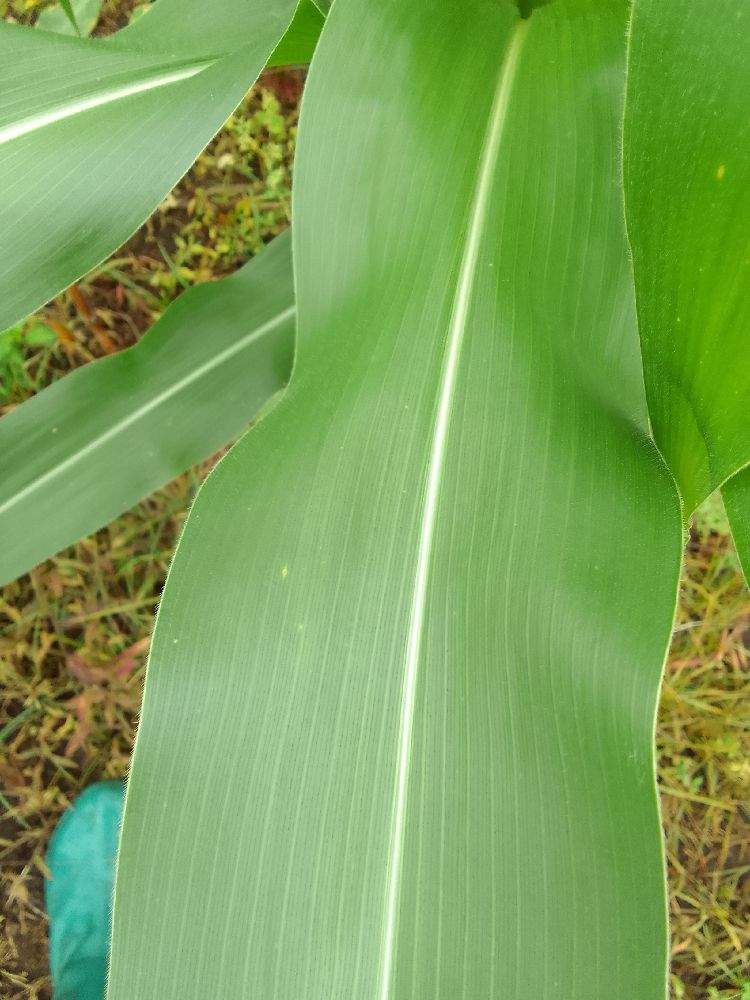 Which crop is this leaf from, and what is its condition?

maize, healthy
